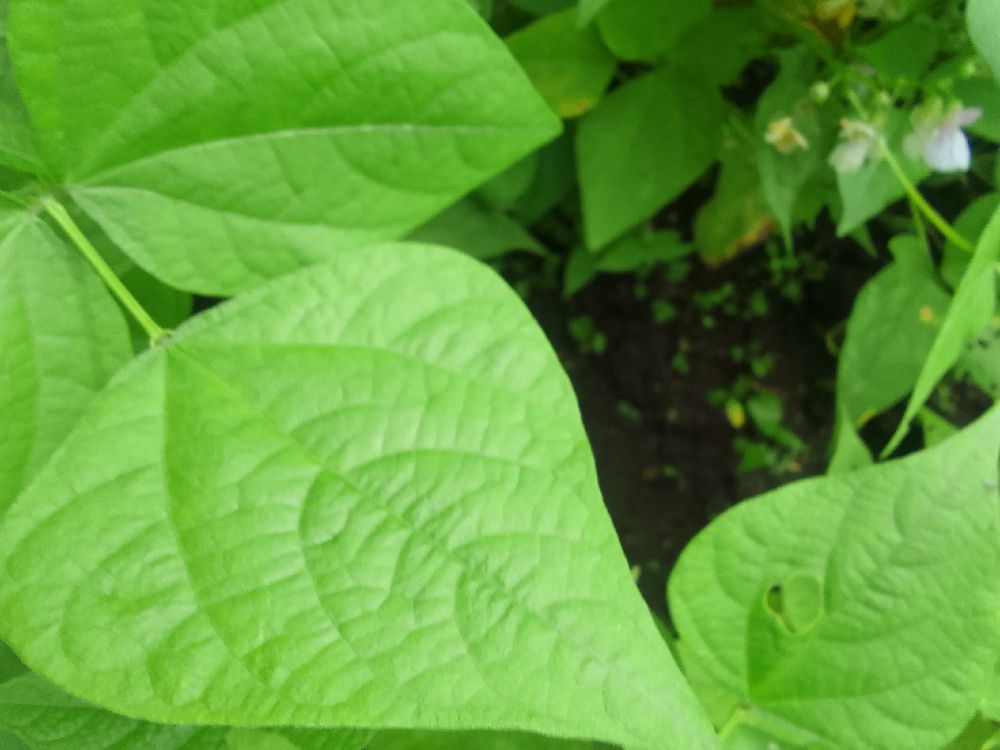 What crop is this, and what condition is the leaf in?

common bean, healthy
